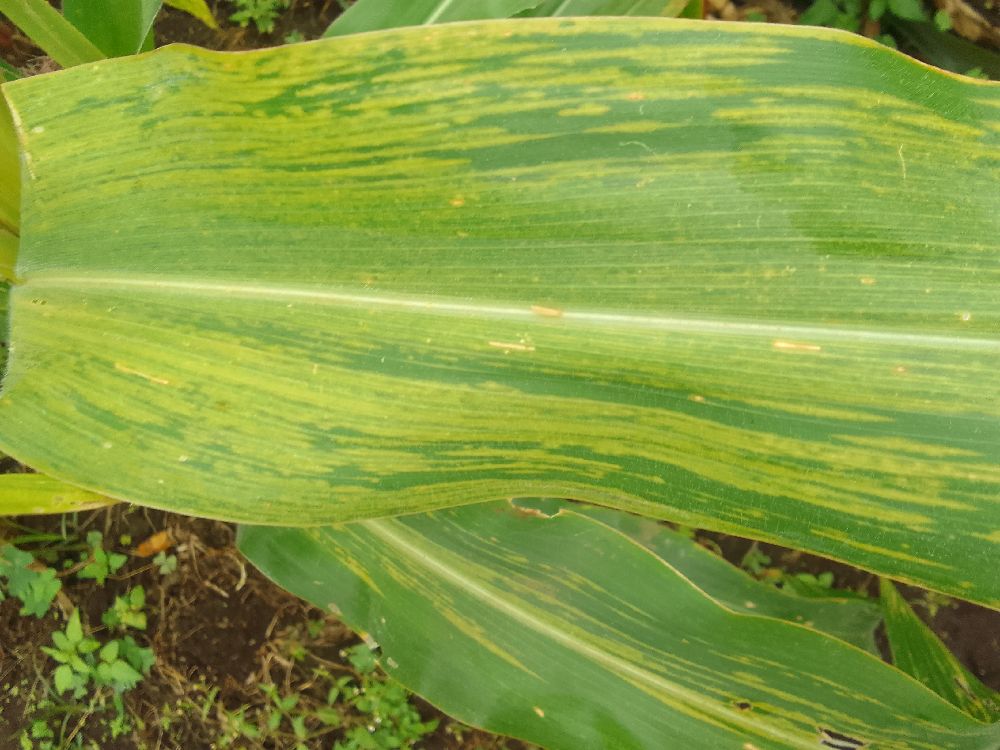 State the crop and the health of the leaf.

maize, maize lethal necrosis
